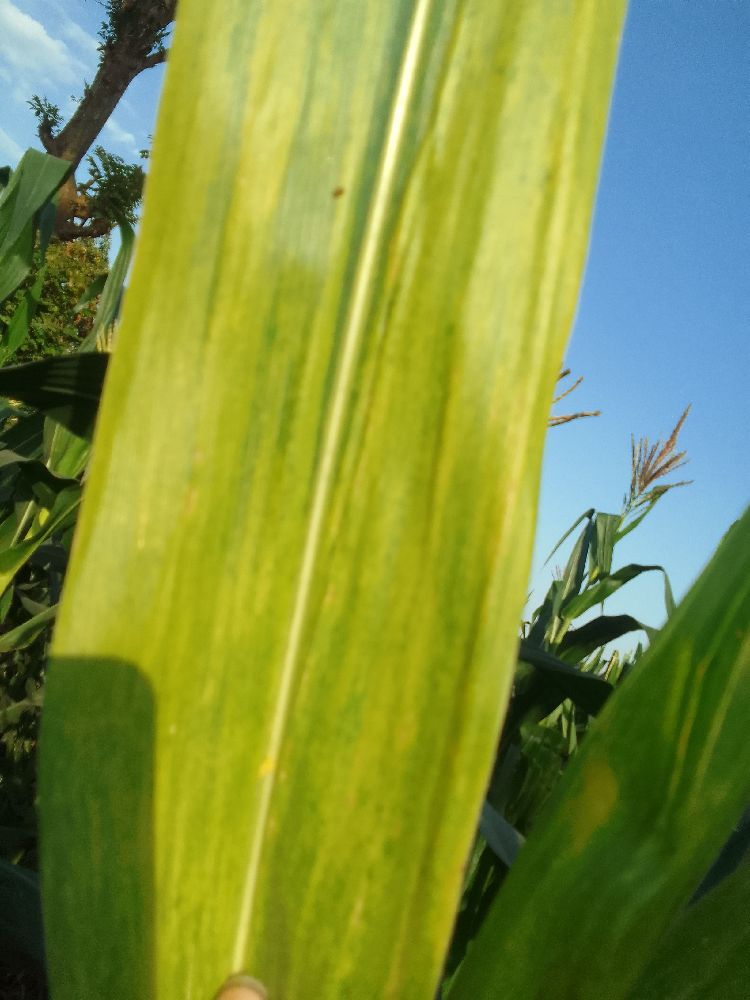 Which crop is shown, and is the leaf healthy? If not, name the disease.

maize, maize lethal necrosis
